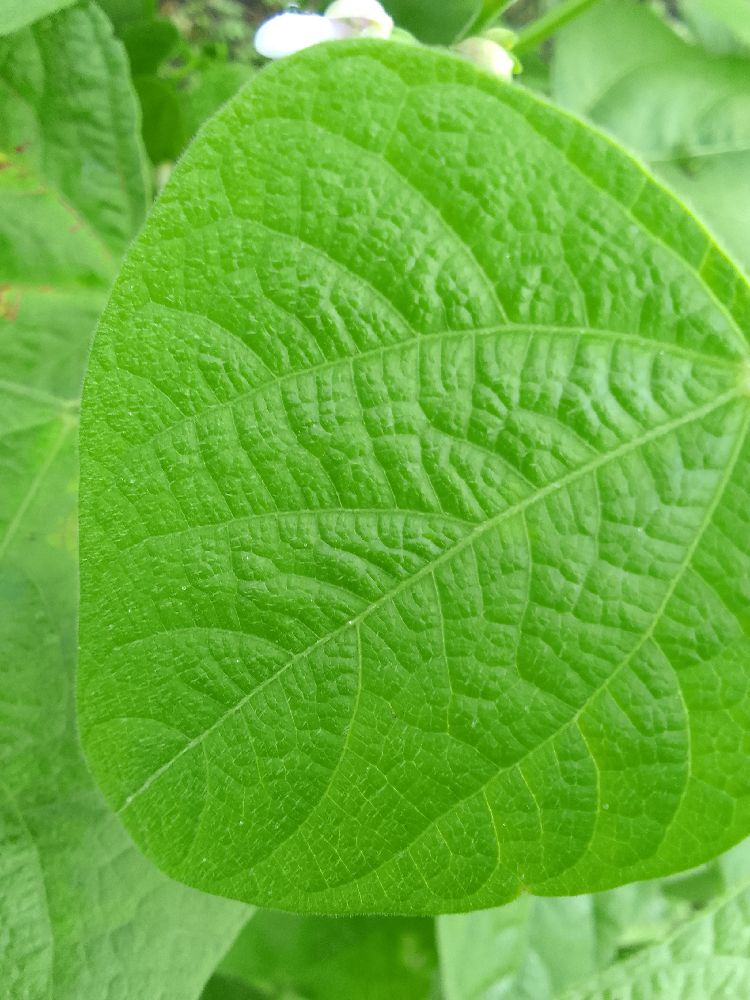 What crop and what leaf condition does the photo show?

common bean, healthy
